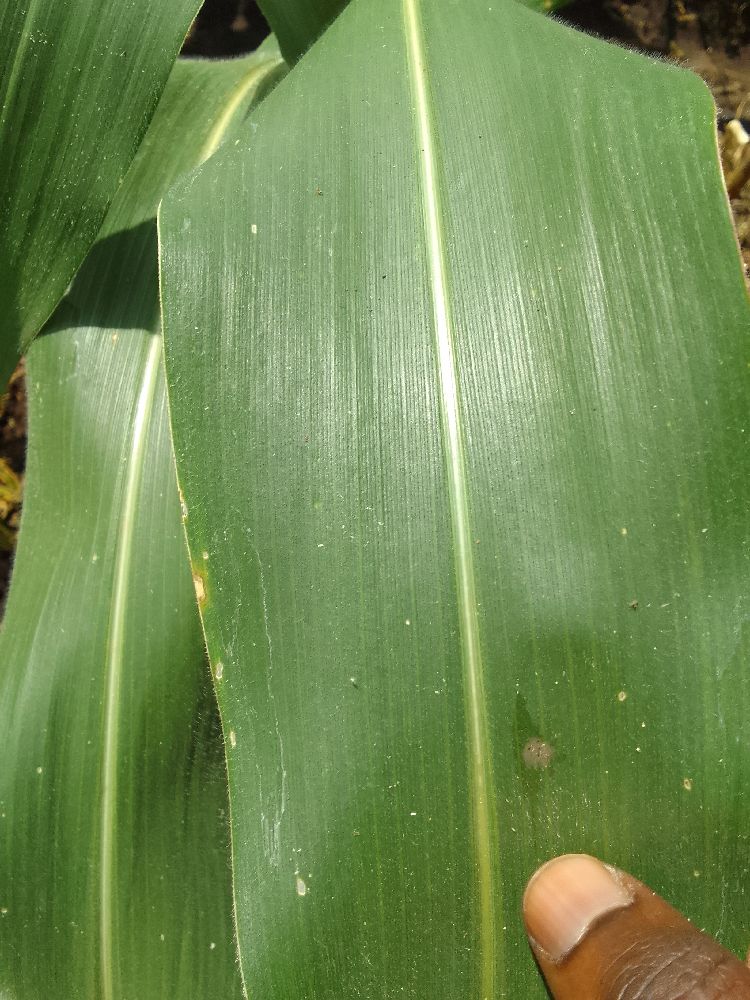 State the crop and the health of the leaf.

maize, healthy
